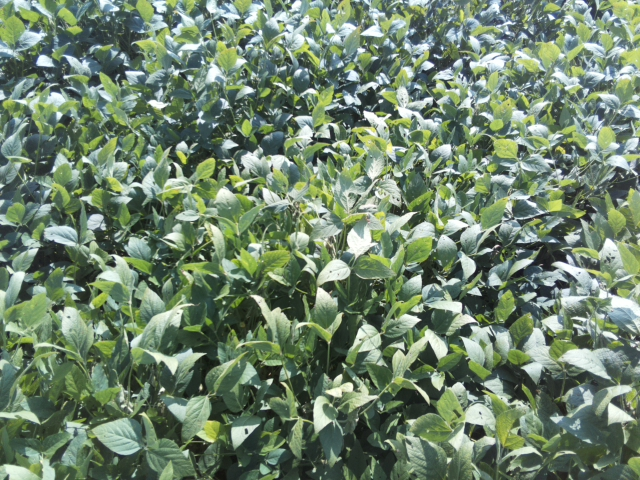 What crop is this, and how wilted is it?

soybean, leaflets folding inward at secondary pulvinus with no turgor loss in leaflets or petioles
